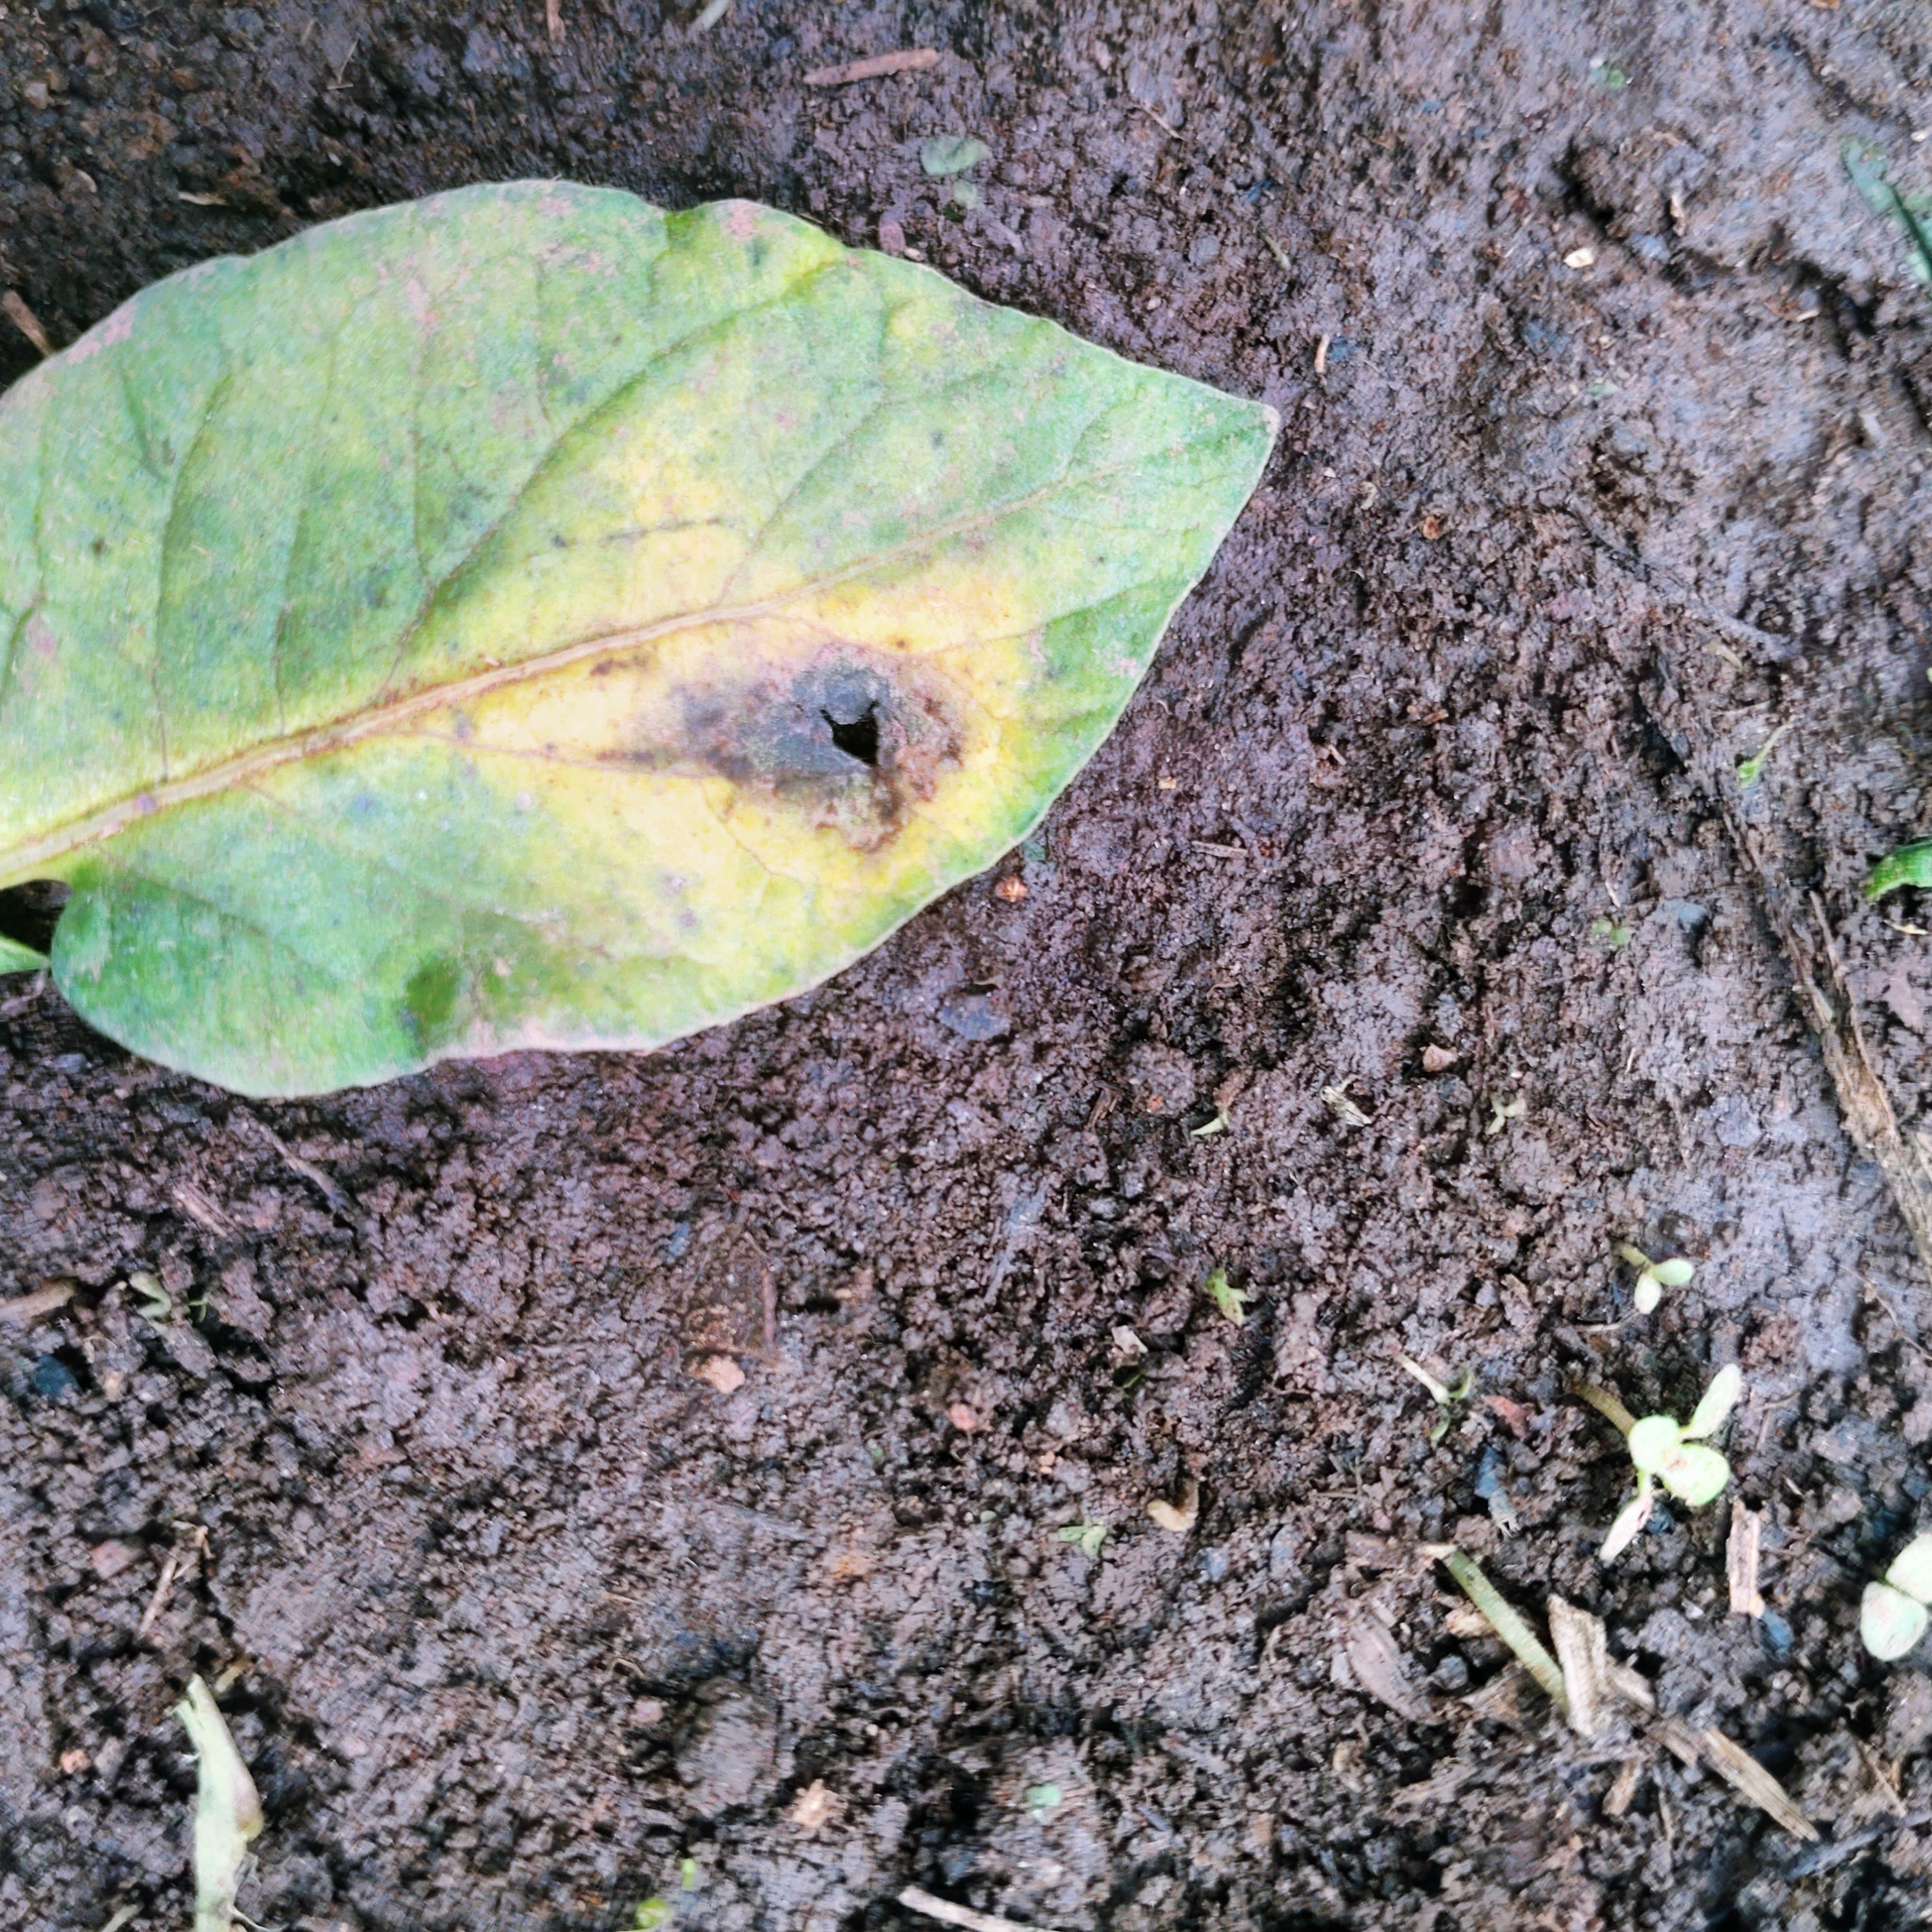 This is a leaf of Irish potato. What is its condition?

late blight
